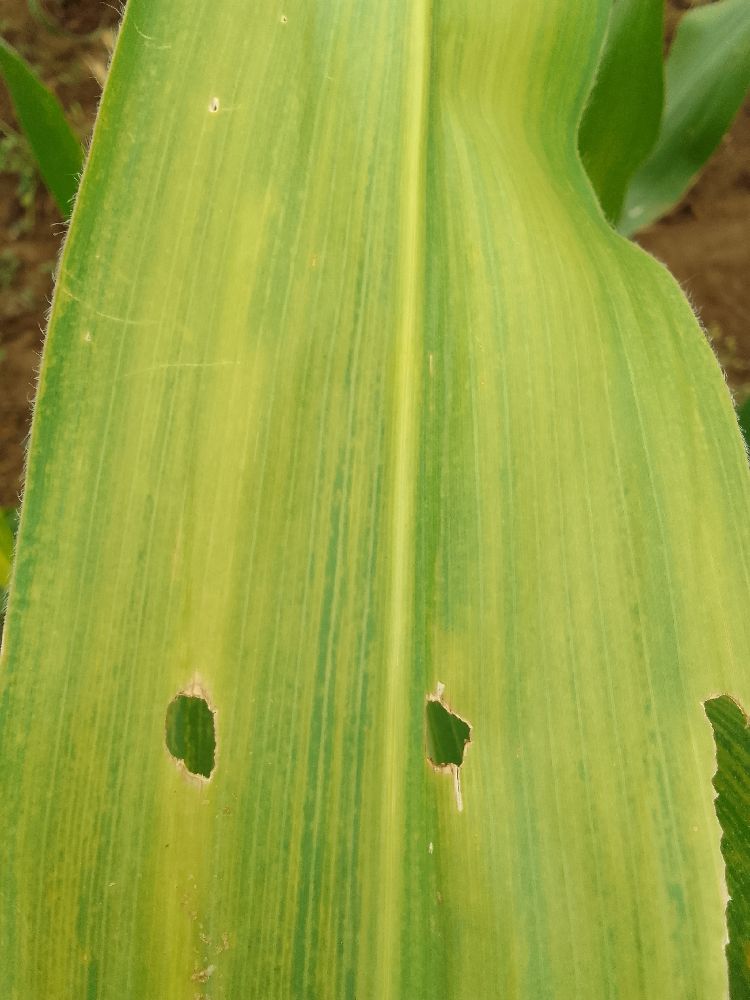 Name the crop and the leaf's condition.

maize, maize lethal necrosis
